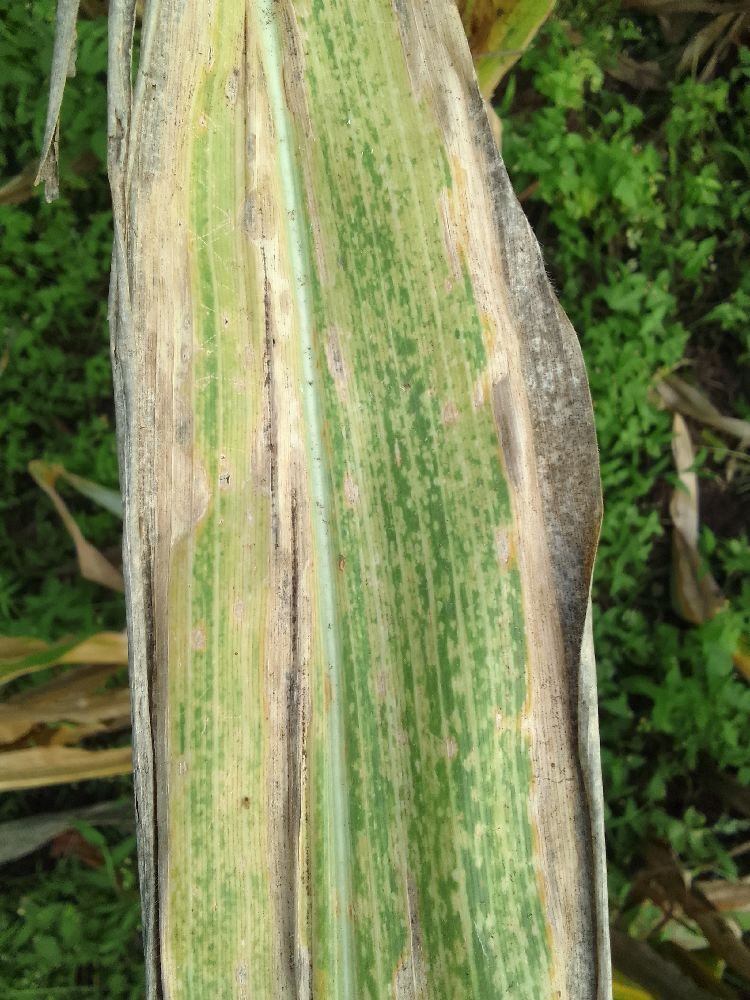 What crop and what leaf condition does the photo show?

maize, maize lethal necrosis
